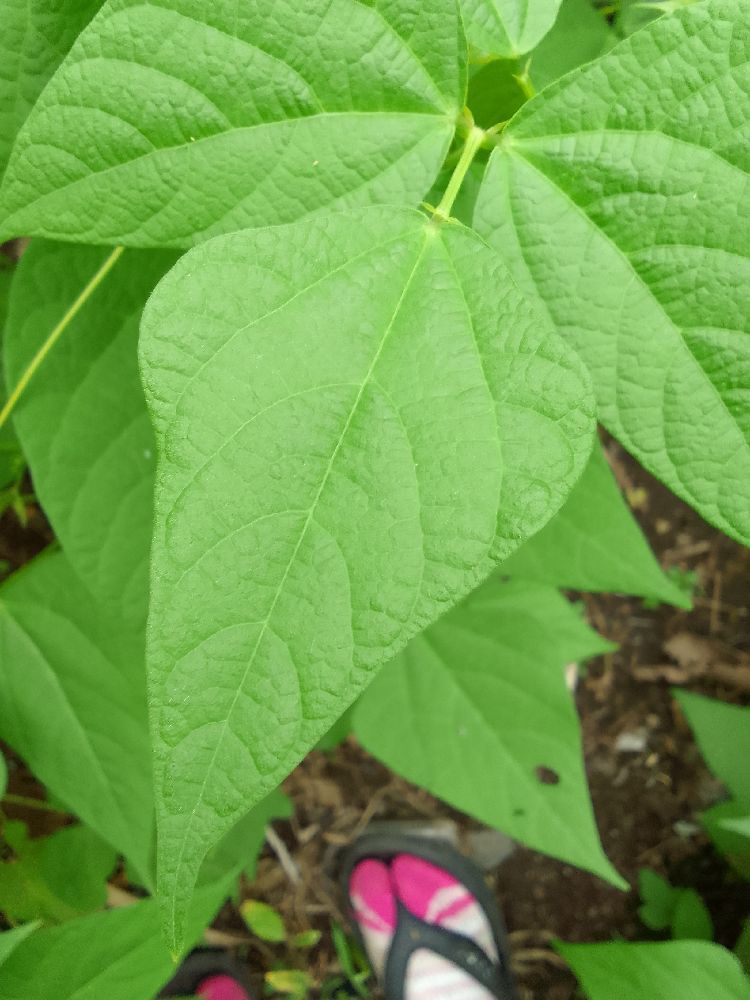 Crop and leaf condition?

common bean, healthy
